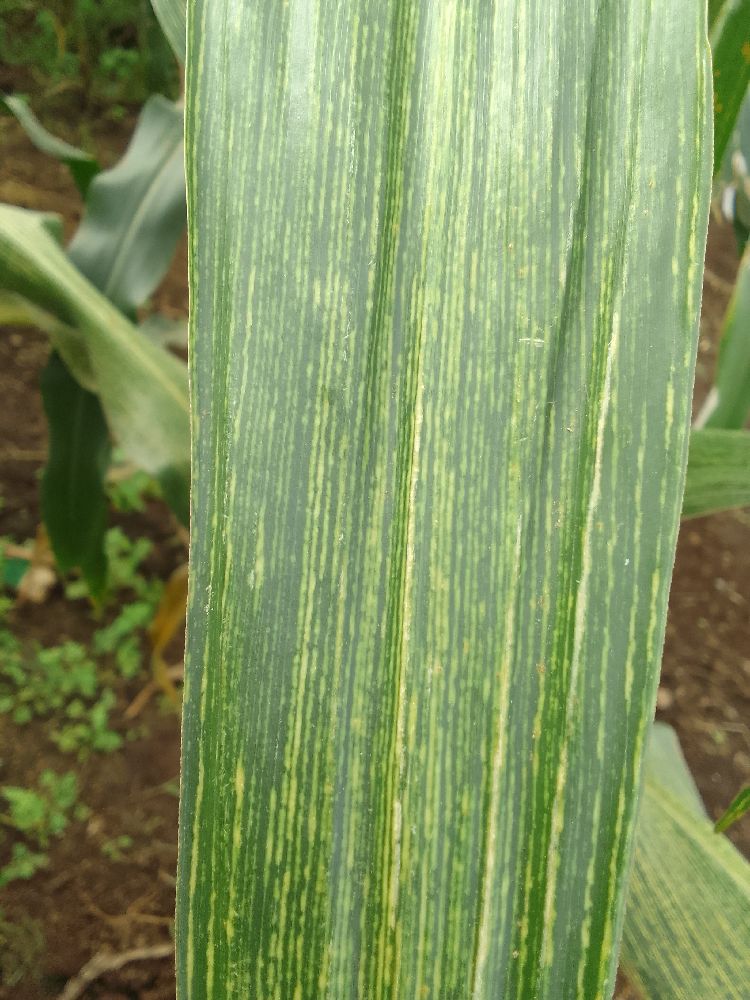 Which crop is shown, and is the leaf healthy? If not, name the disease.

maize, maize streak virus
